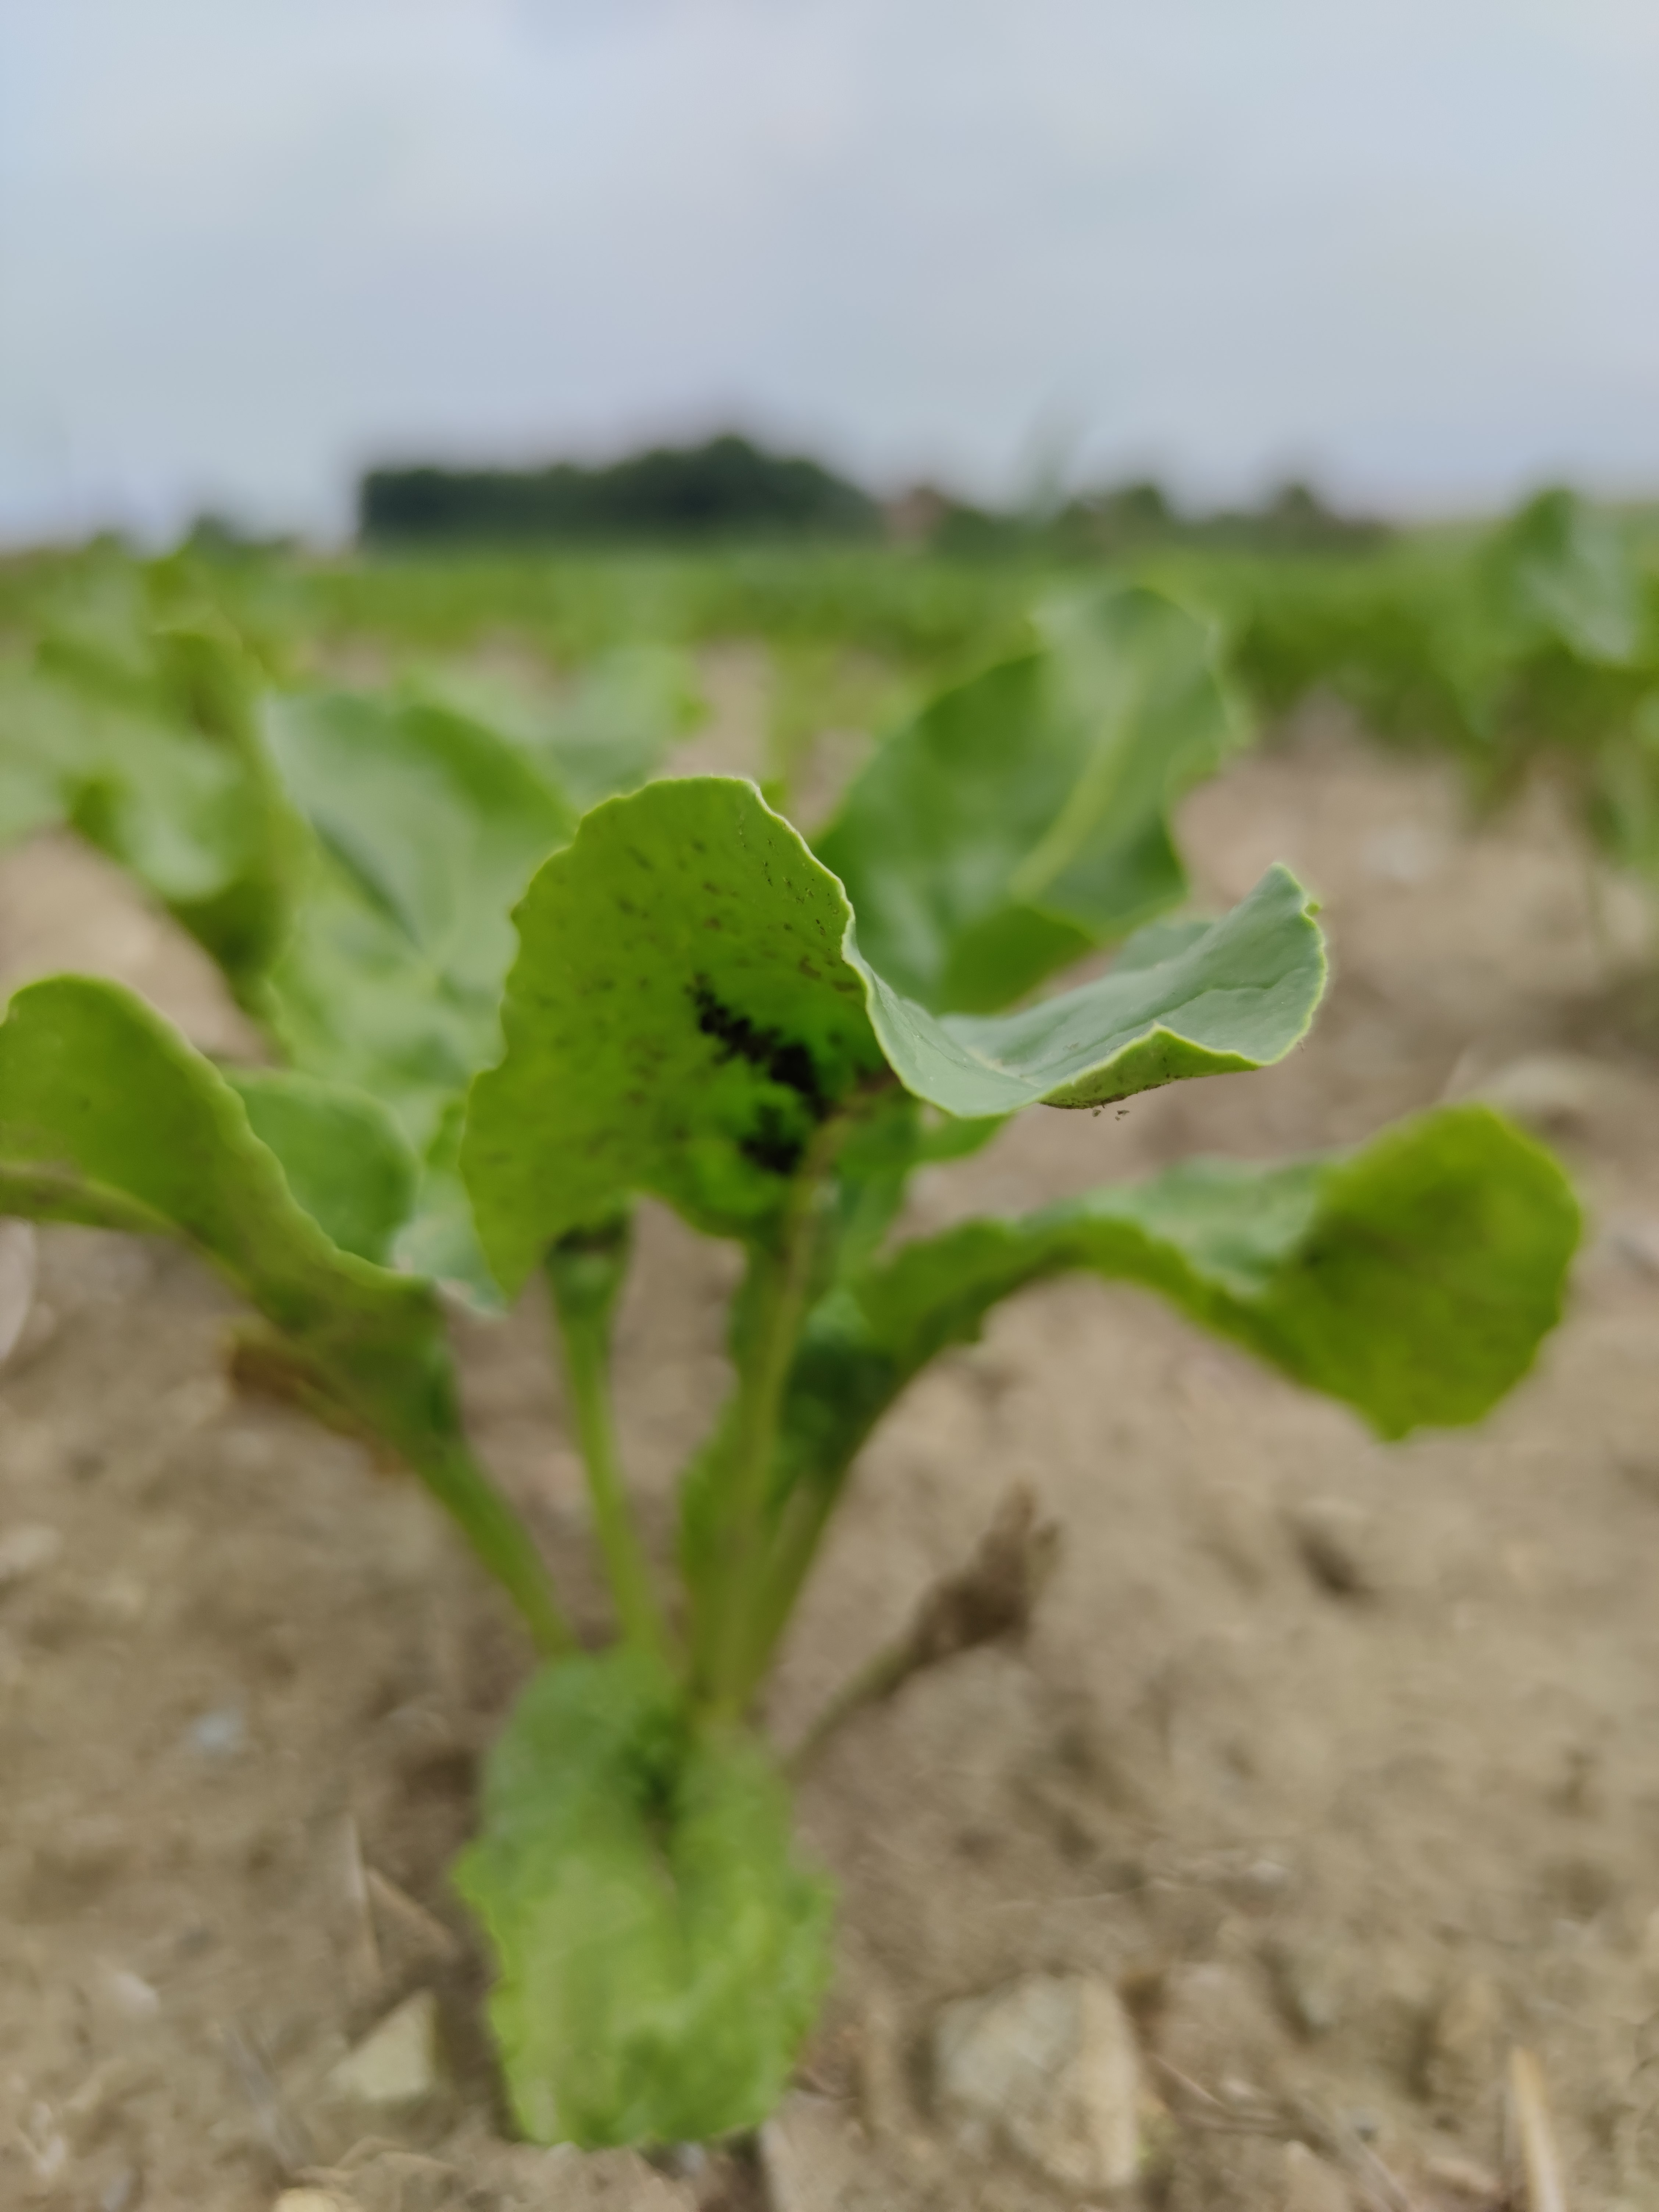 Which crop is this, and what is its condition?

beet, unaffected
